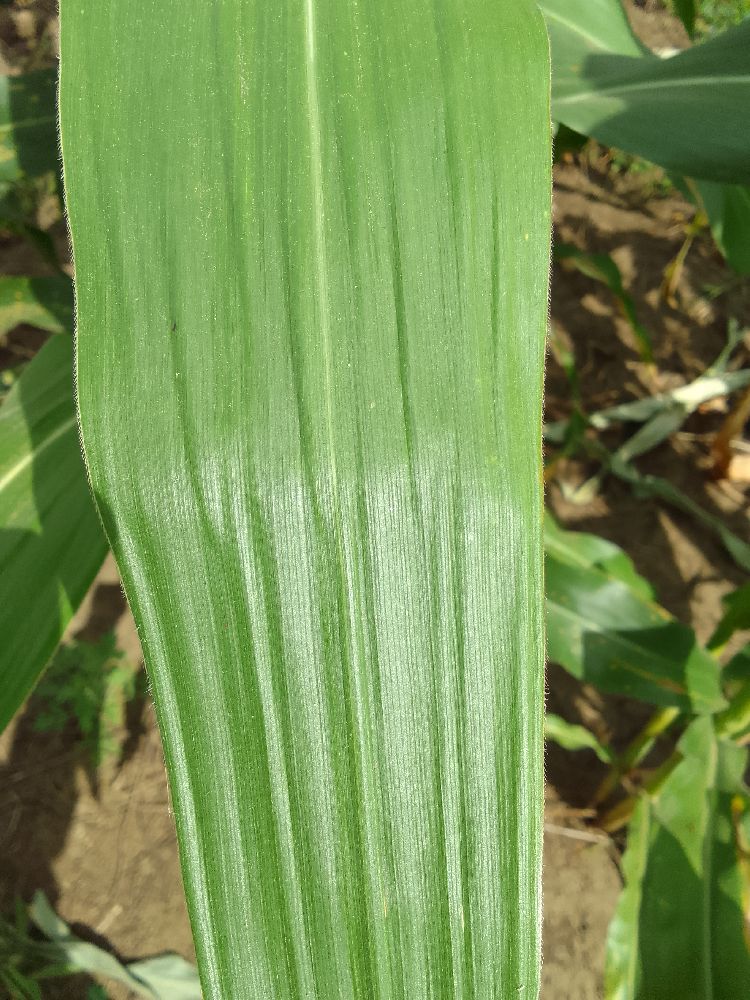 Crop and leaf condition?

maize, healthy
